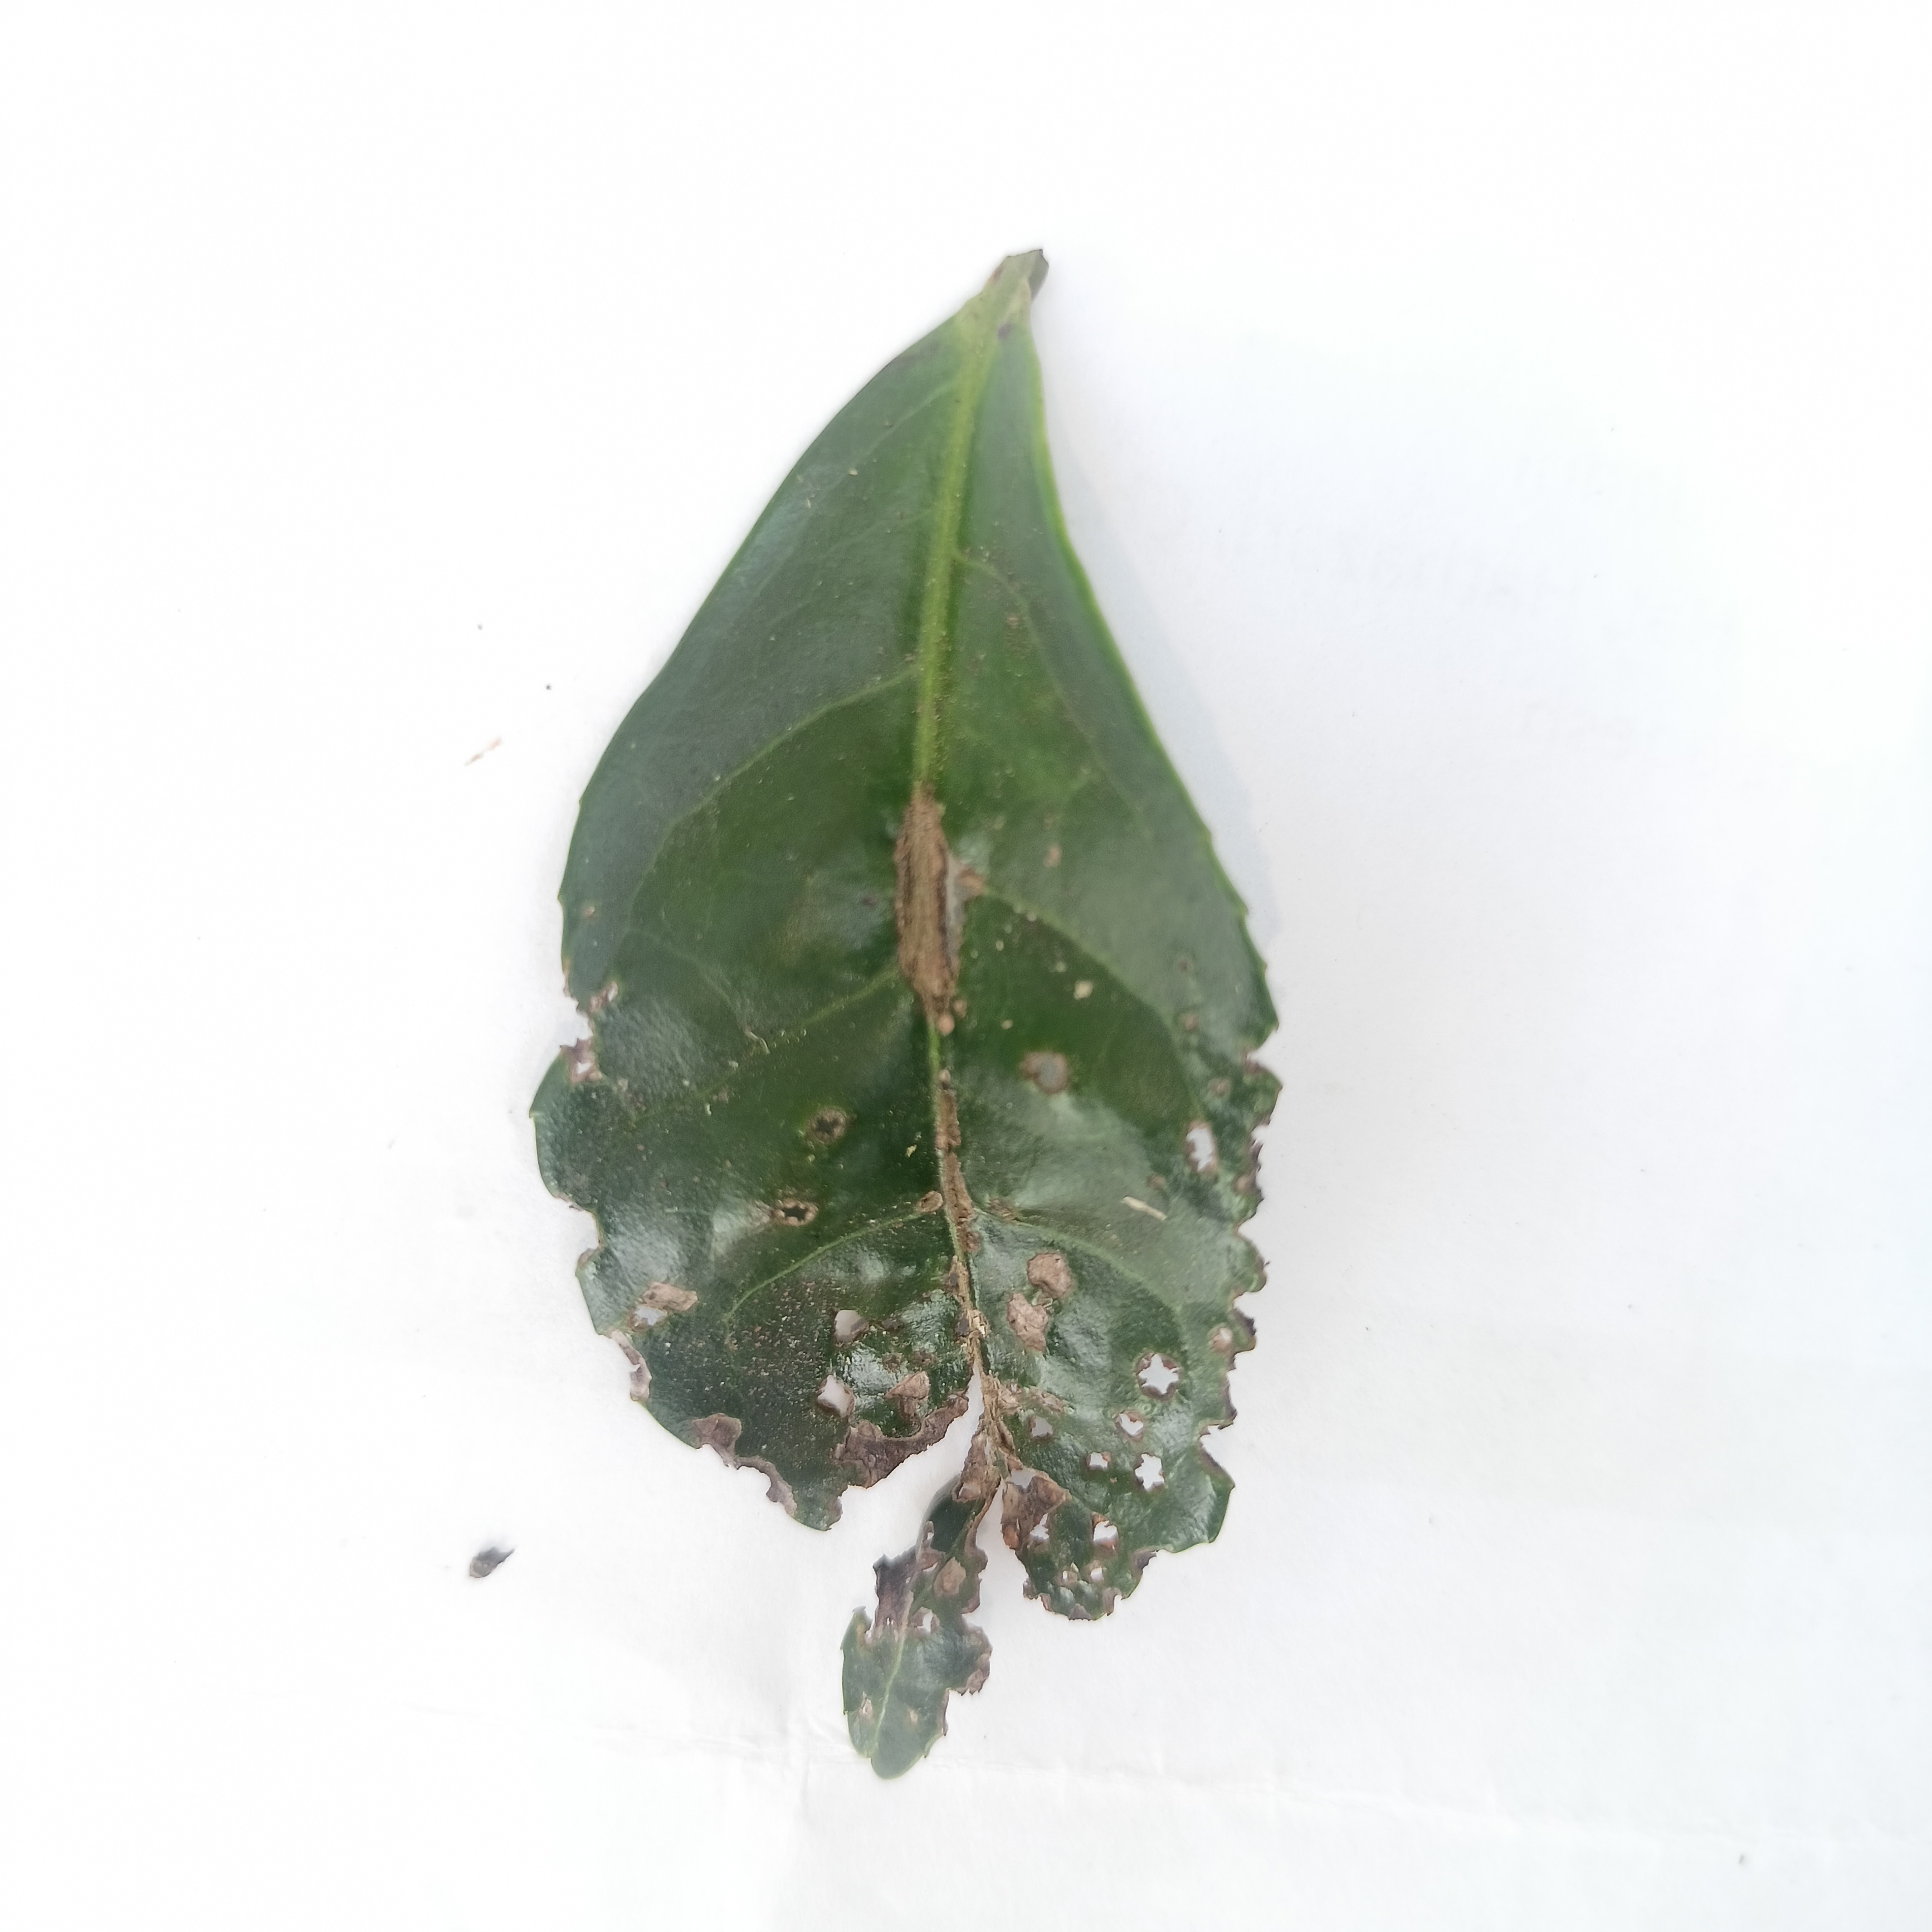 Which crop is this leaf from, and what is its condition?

tea, helopeltis
